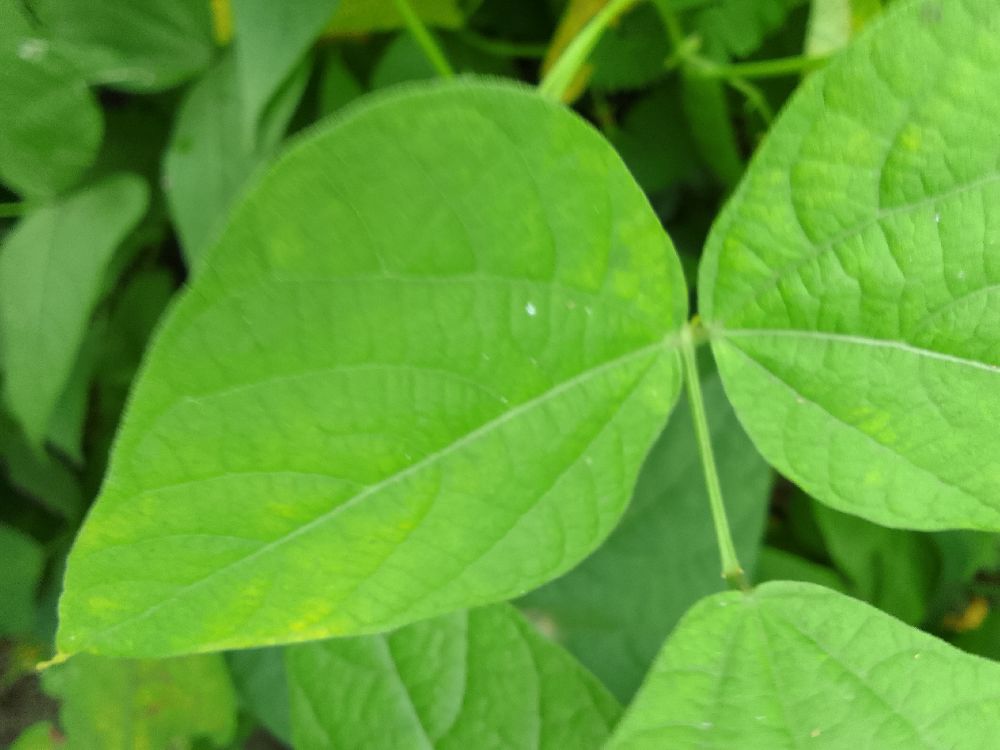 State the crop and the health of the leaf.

common bean, healthy
